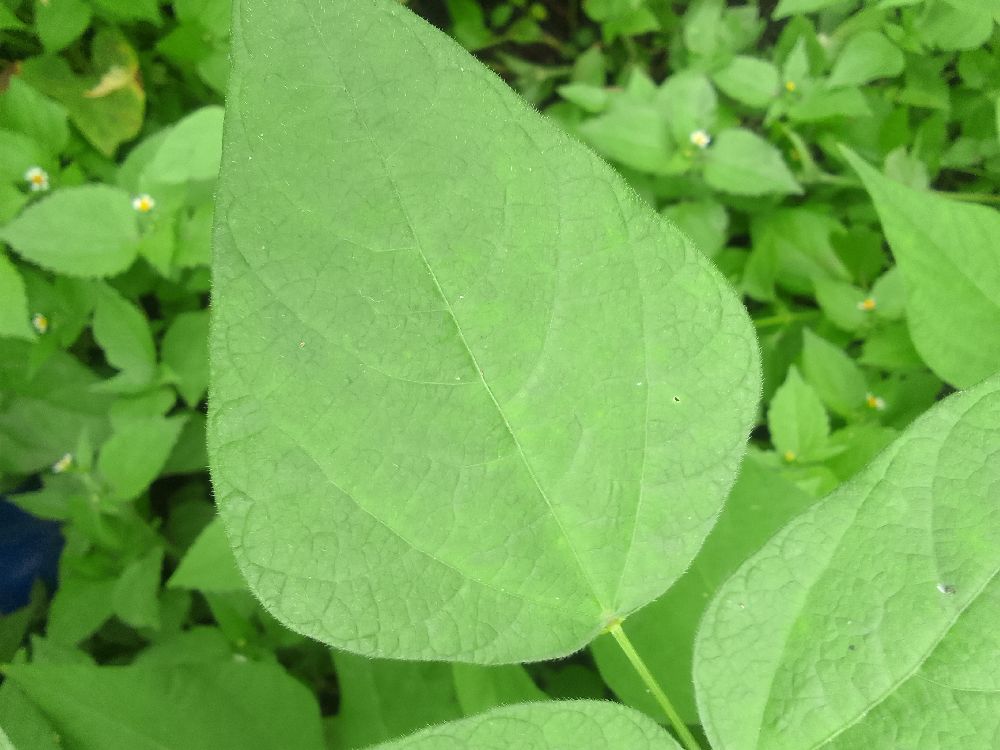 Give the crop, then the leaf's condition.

common bean, healthy
